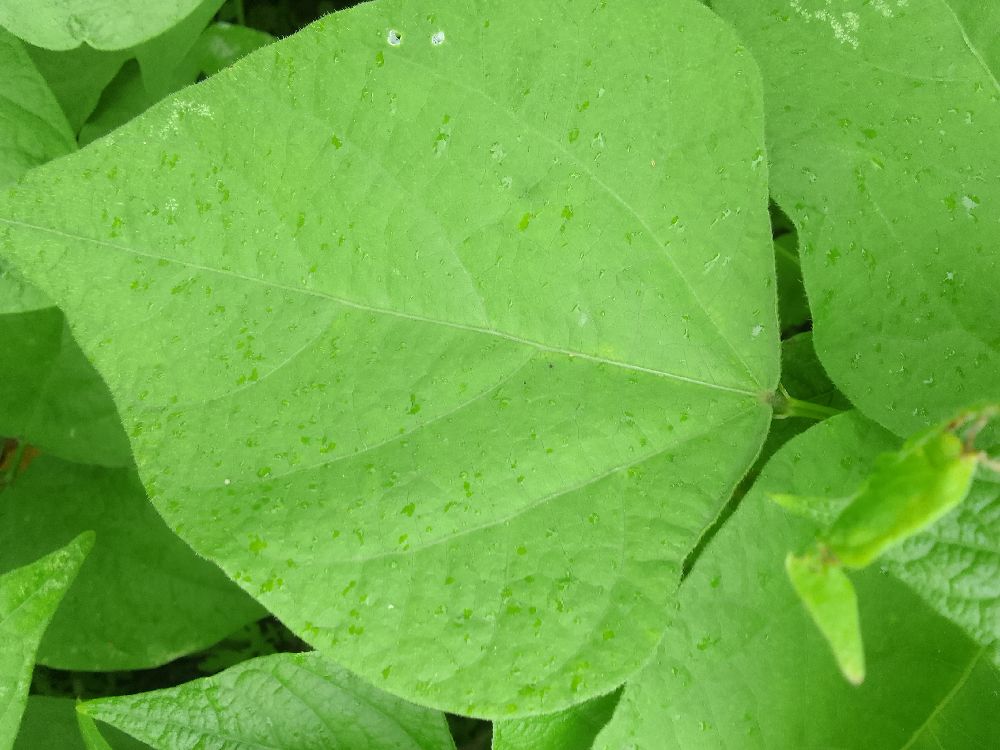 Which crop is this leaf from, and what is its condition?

common bean, healthy
